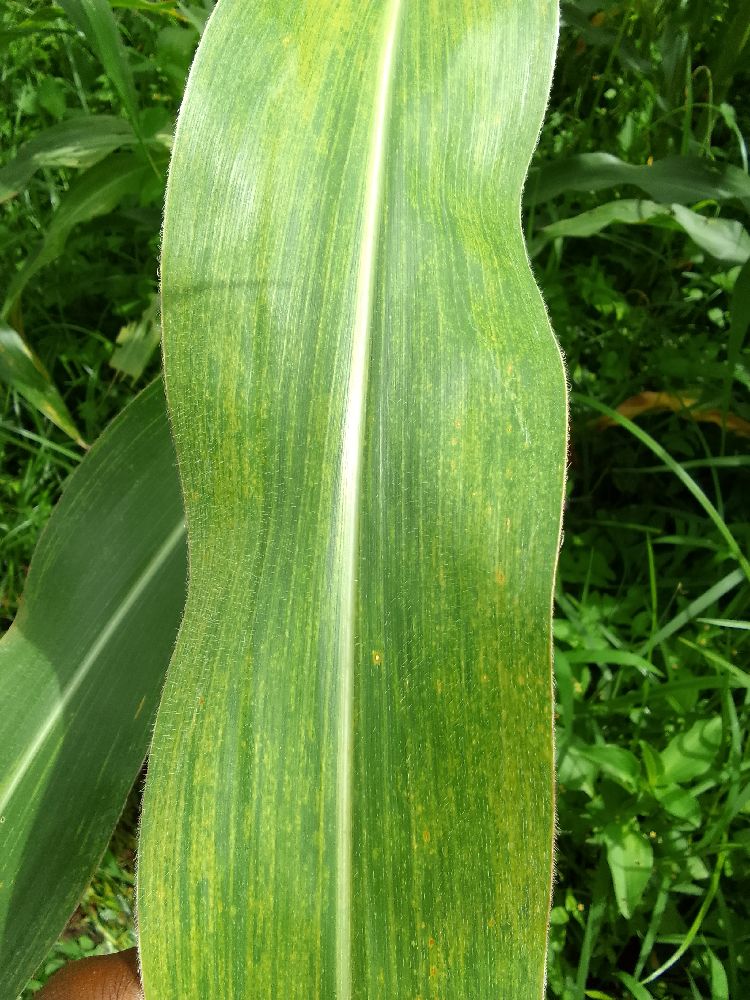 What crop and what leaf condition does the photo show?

maize, maize lethal necrosis
